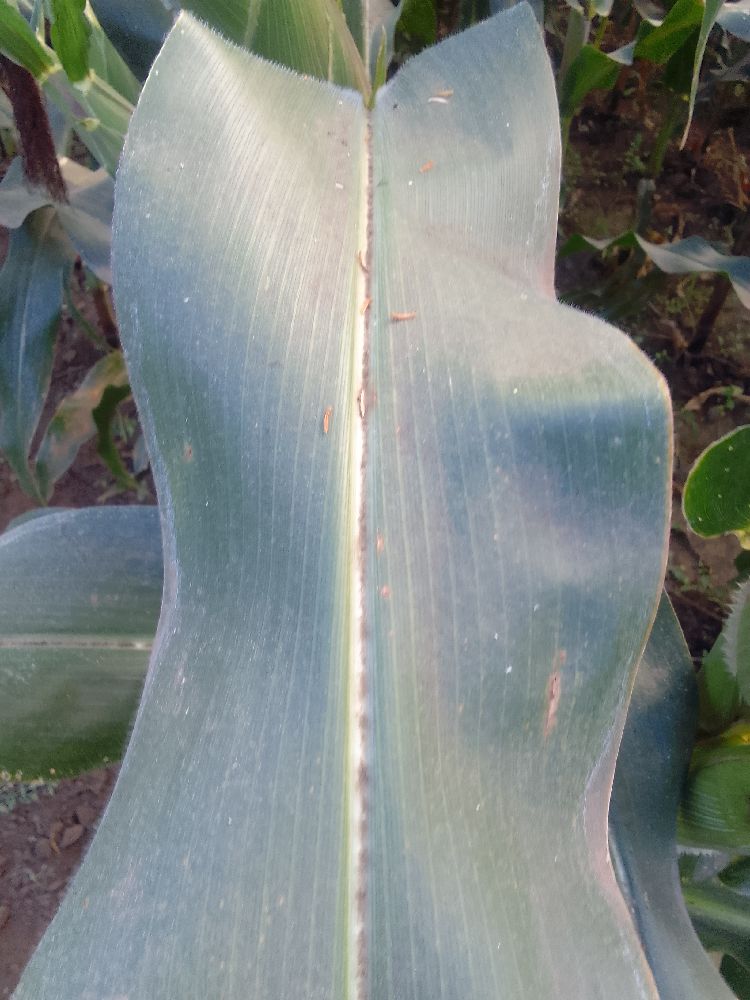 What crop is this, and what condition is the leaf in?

maize, healthy
